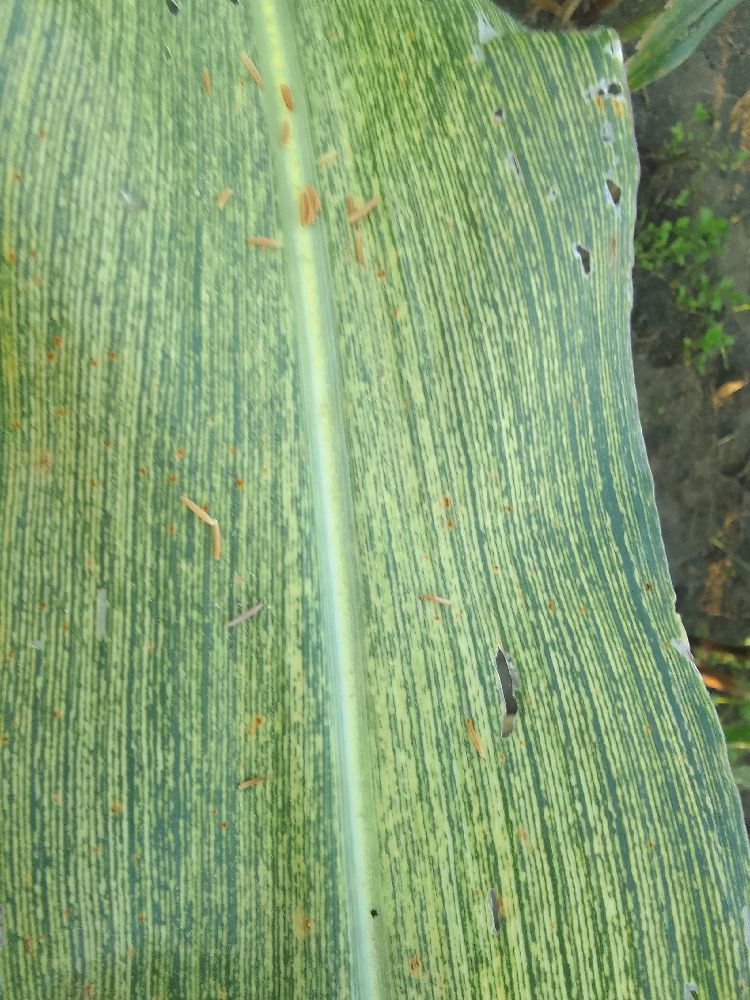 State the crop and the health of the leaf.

maize, maize streak virus
